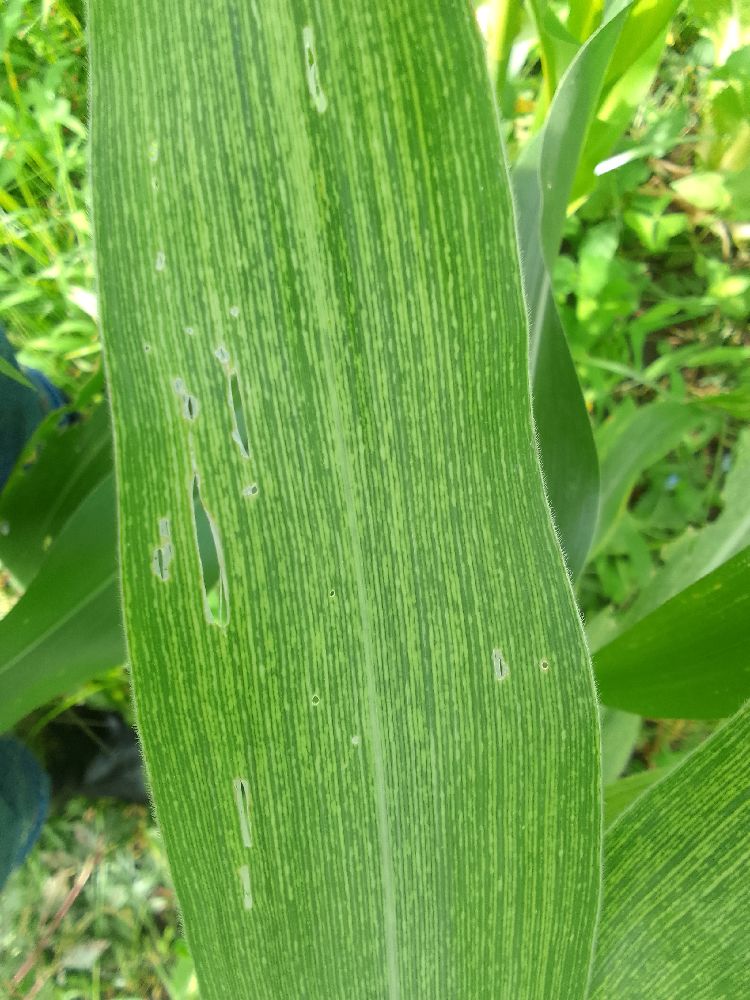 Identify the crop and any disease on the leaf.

maize, maize streak virus
